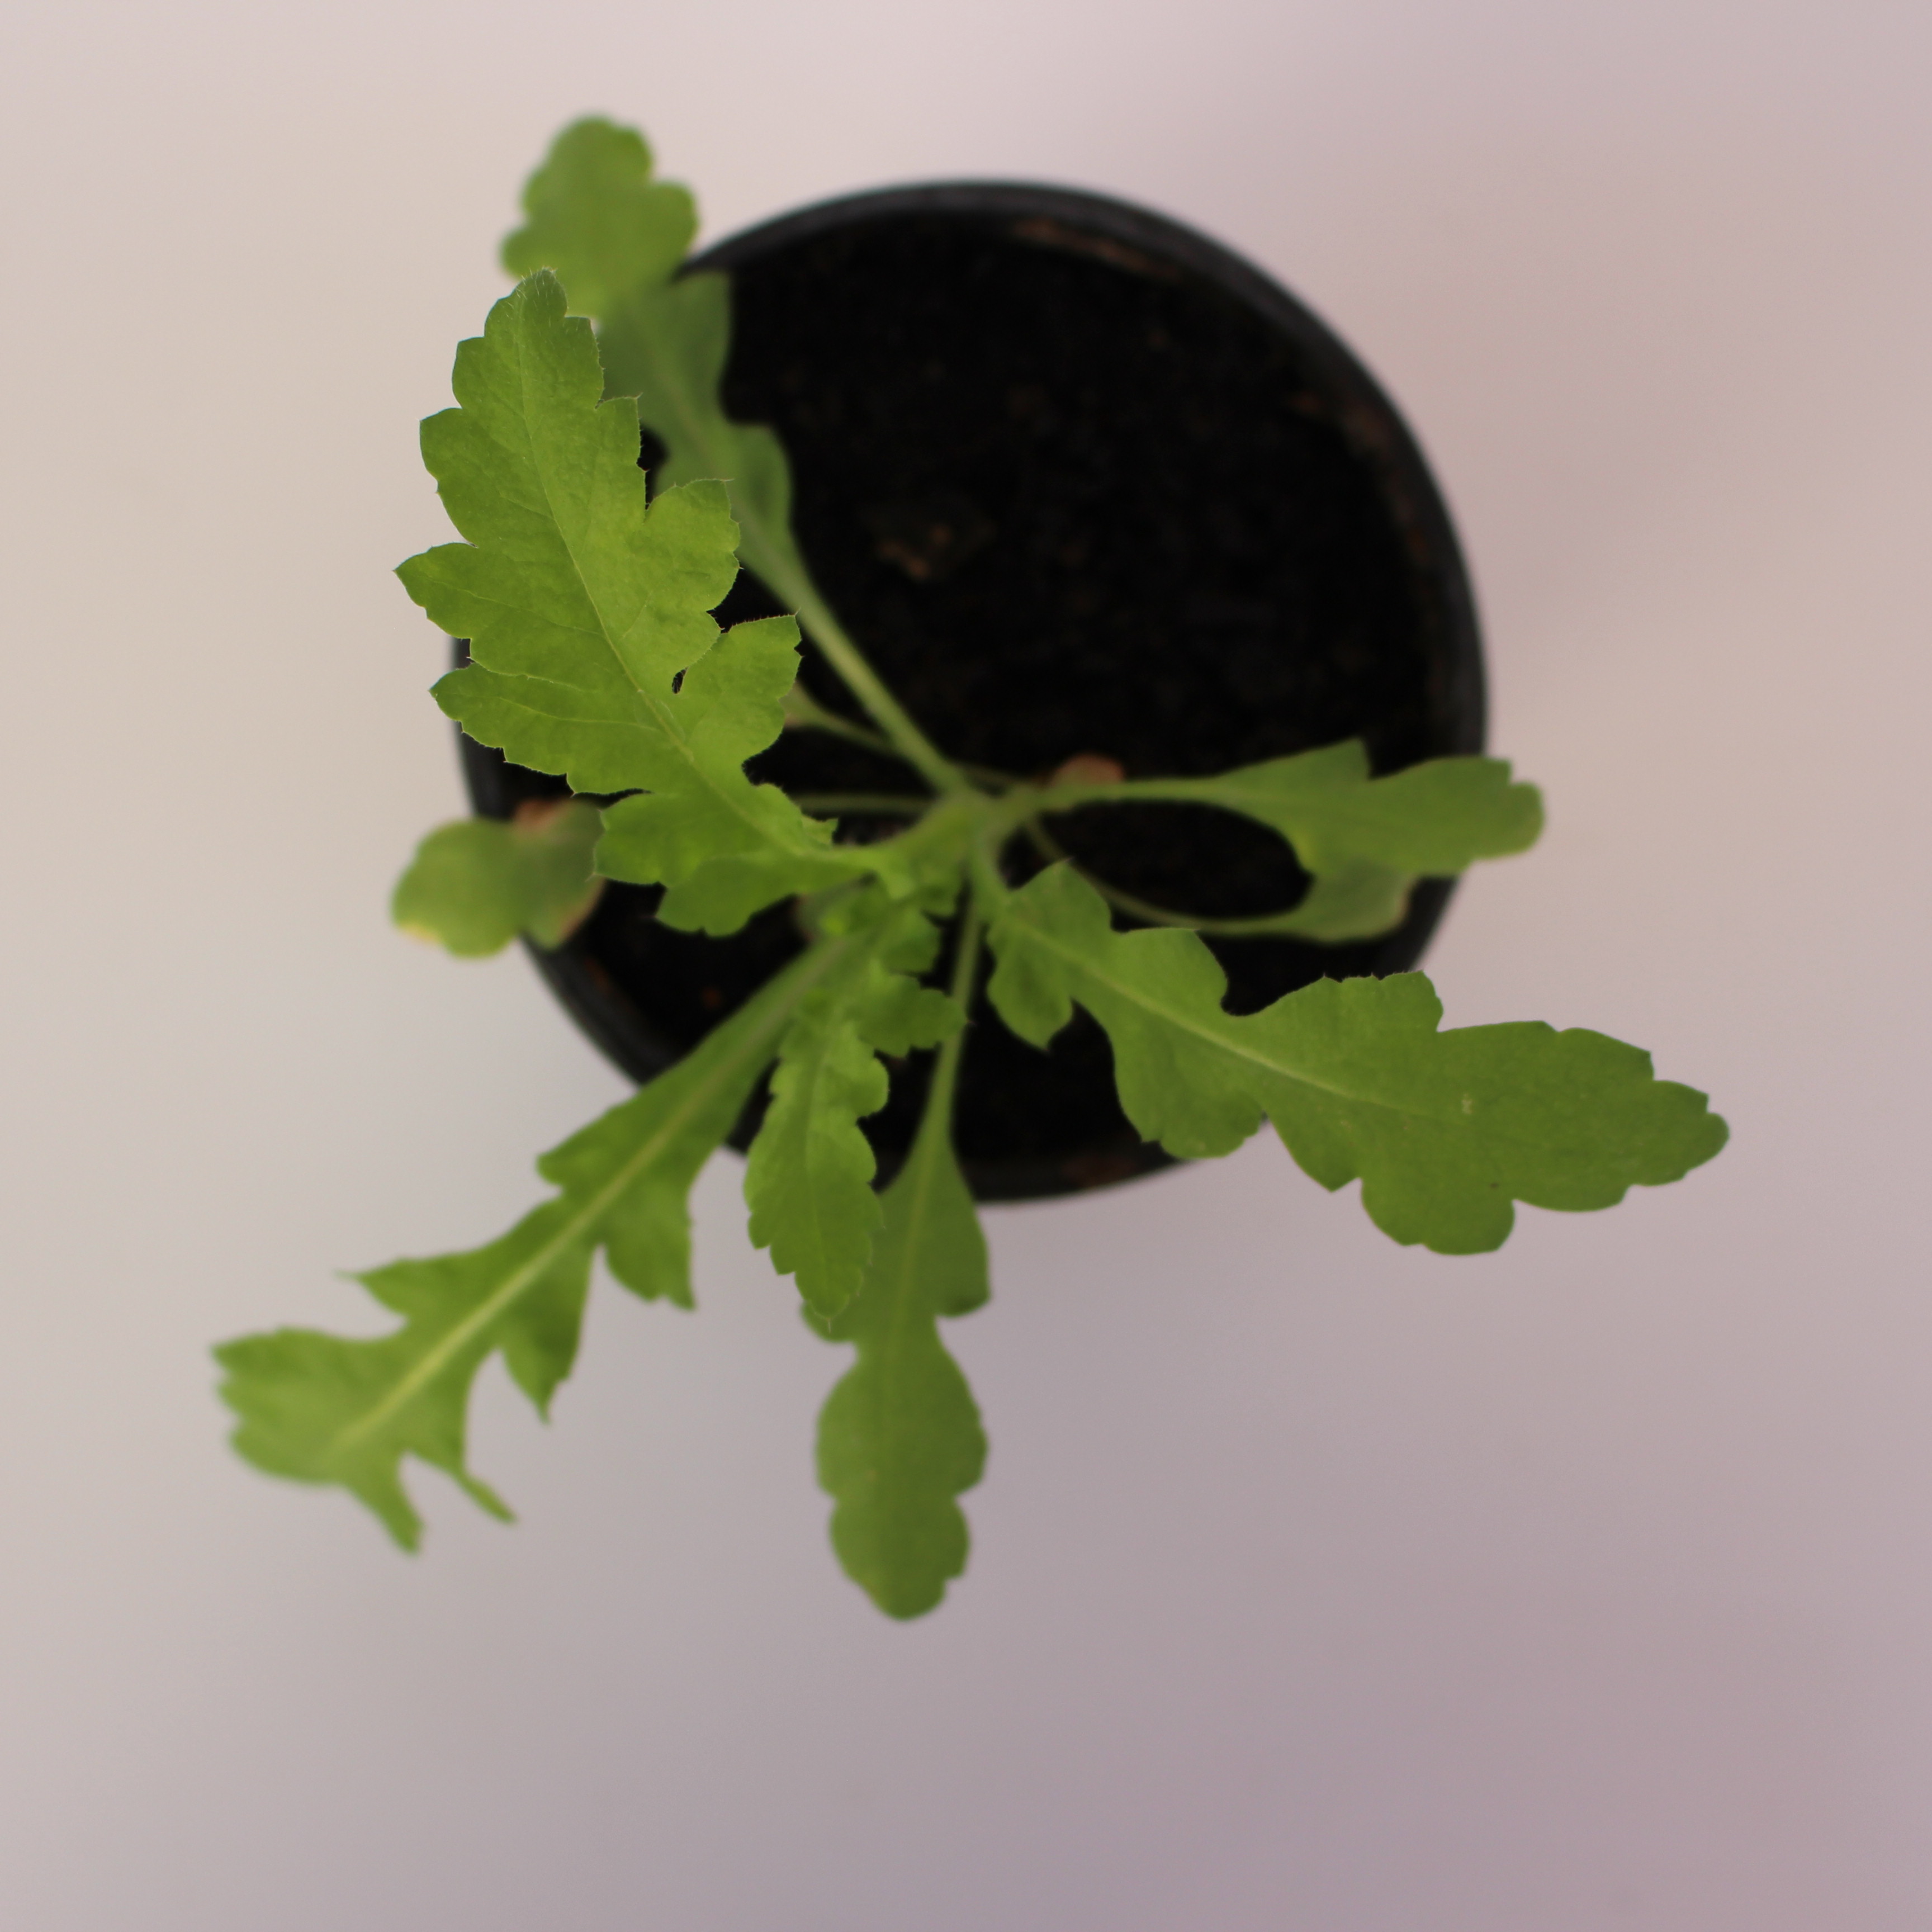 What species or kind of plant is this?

Papaver rhoeas
